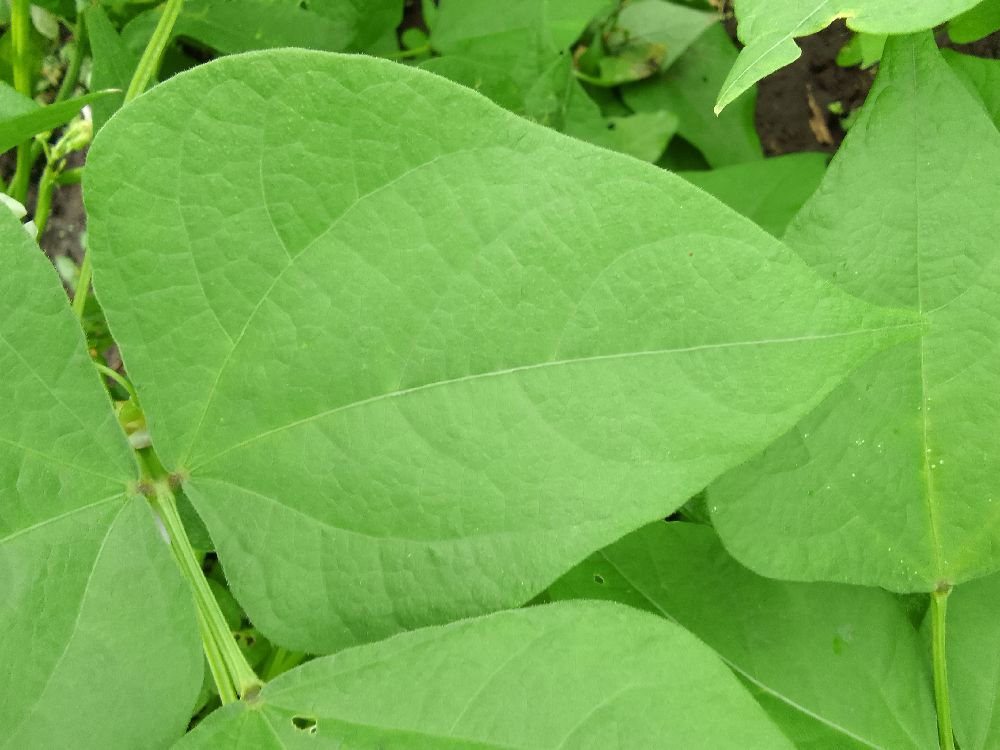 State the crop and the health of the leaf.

common bean, healthy
